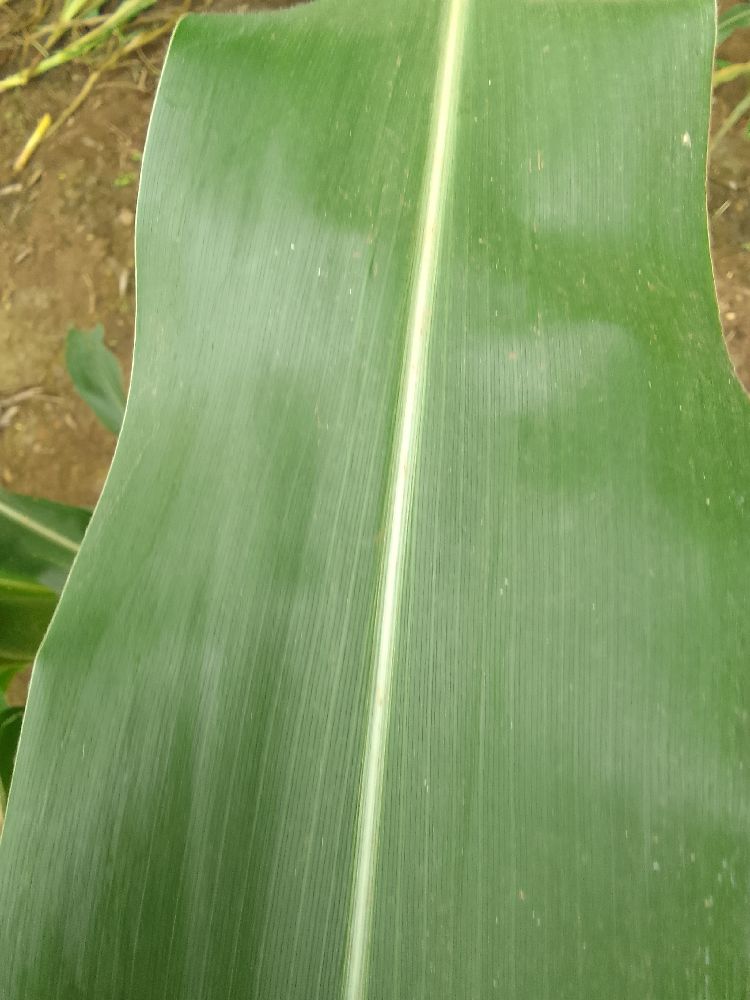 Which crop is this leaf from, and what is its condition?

maize, healthy
